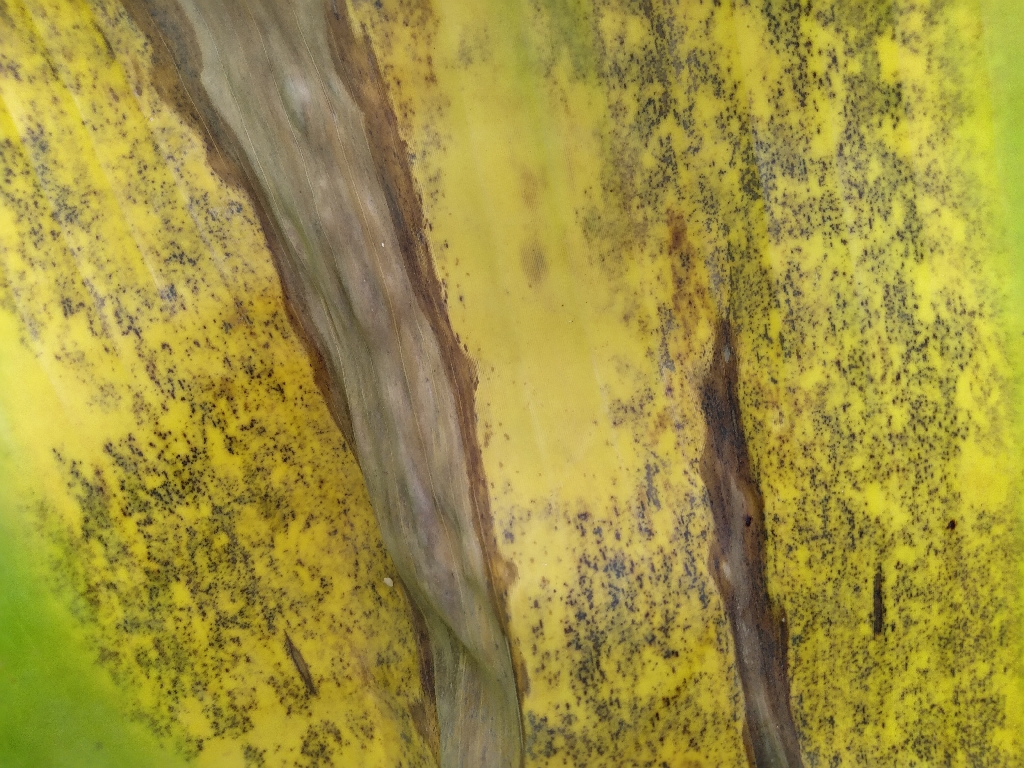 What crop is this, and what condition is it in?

banana, black sigatoka
